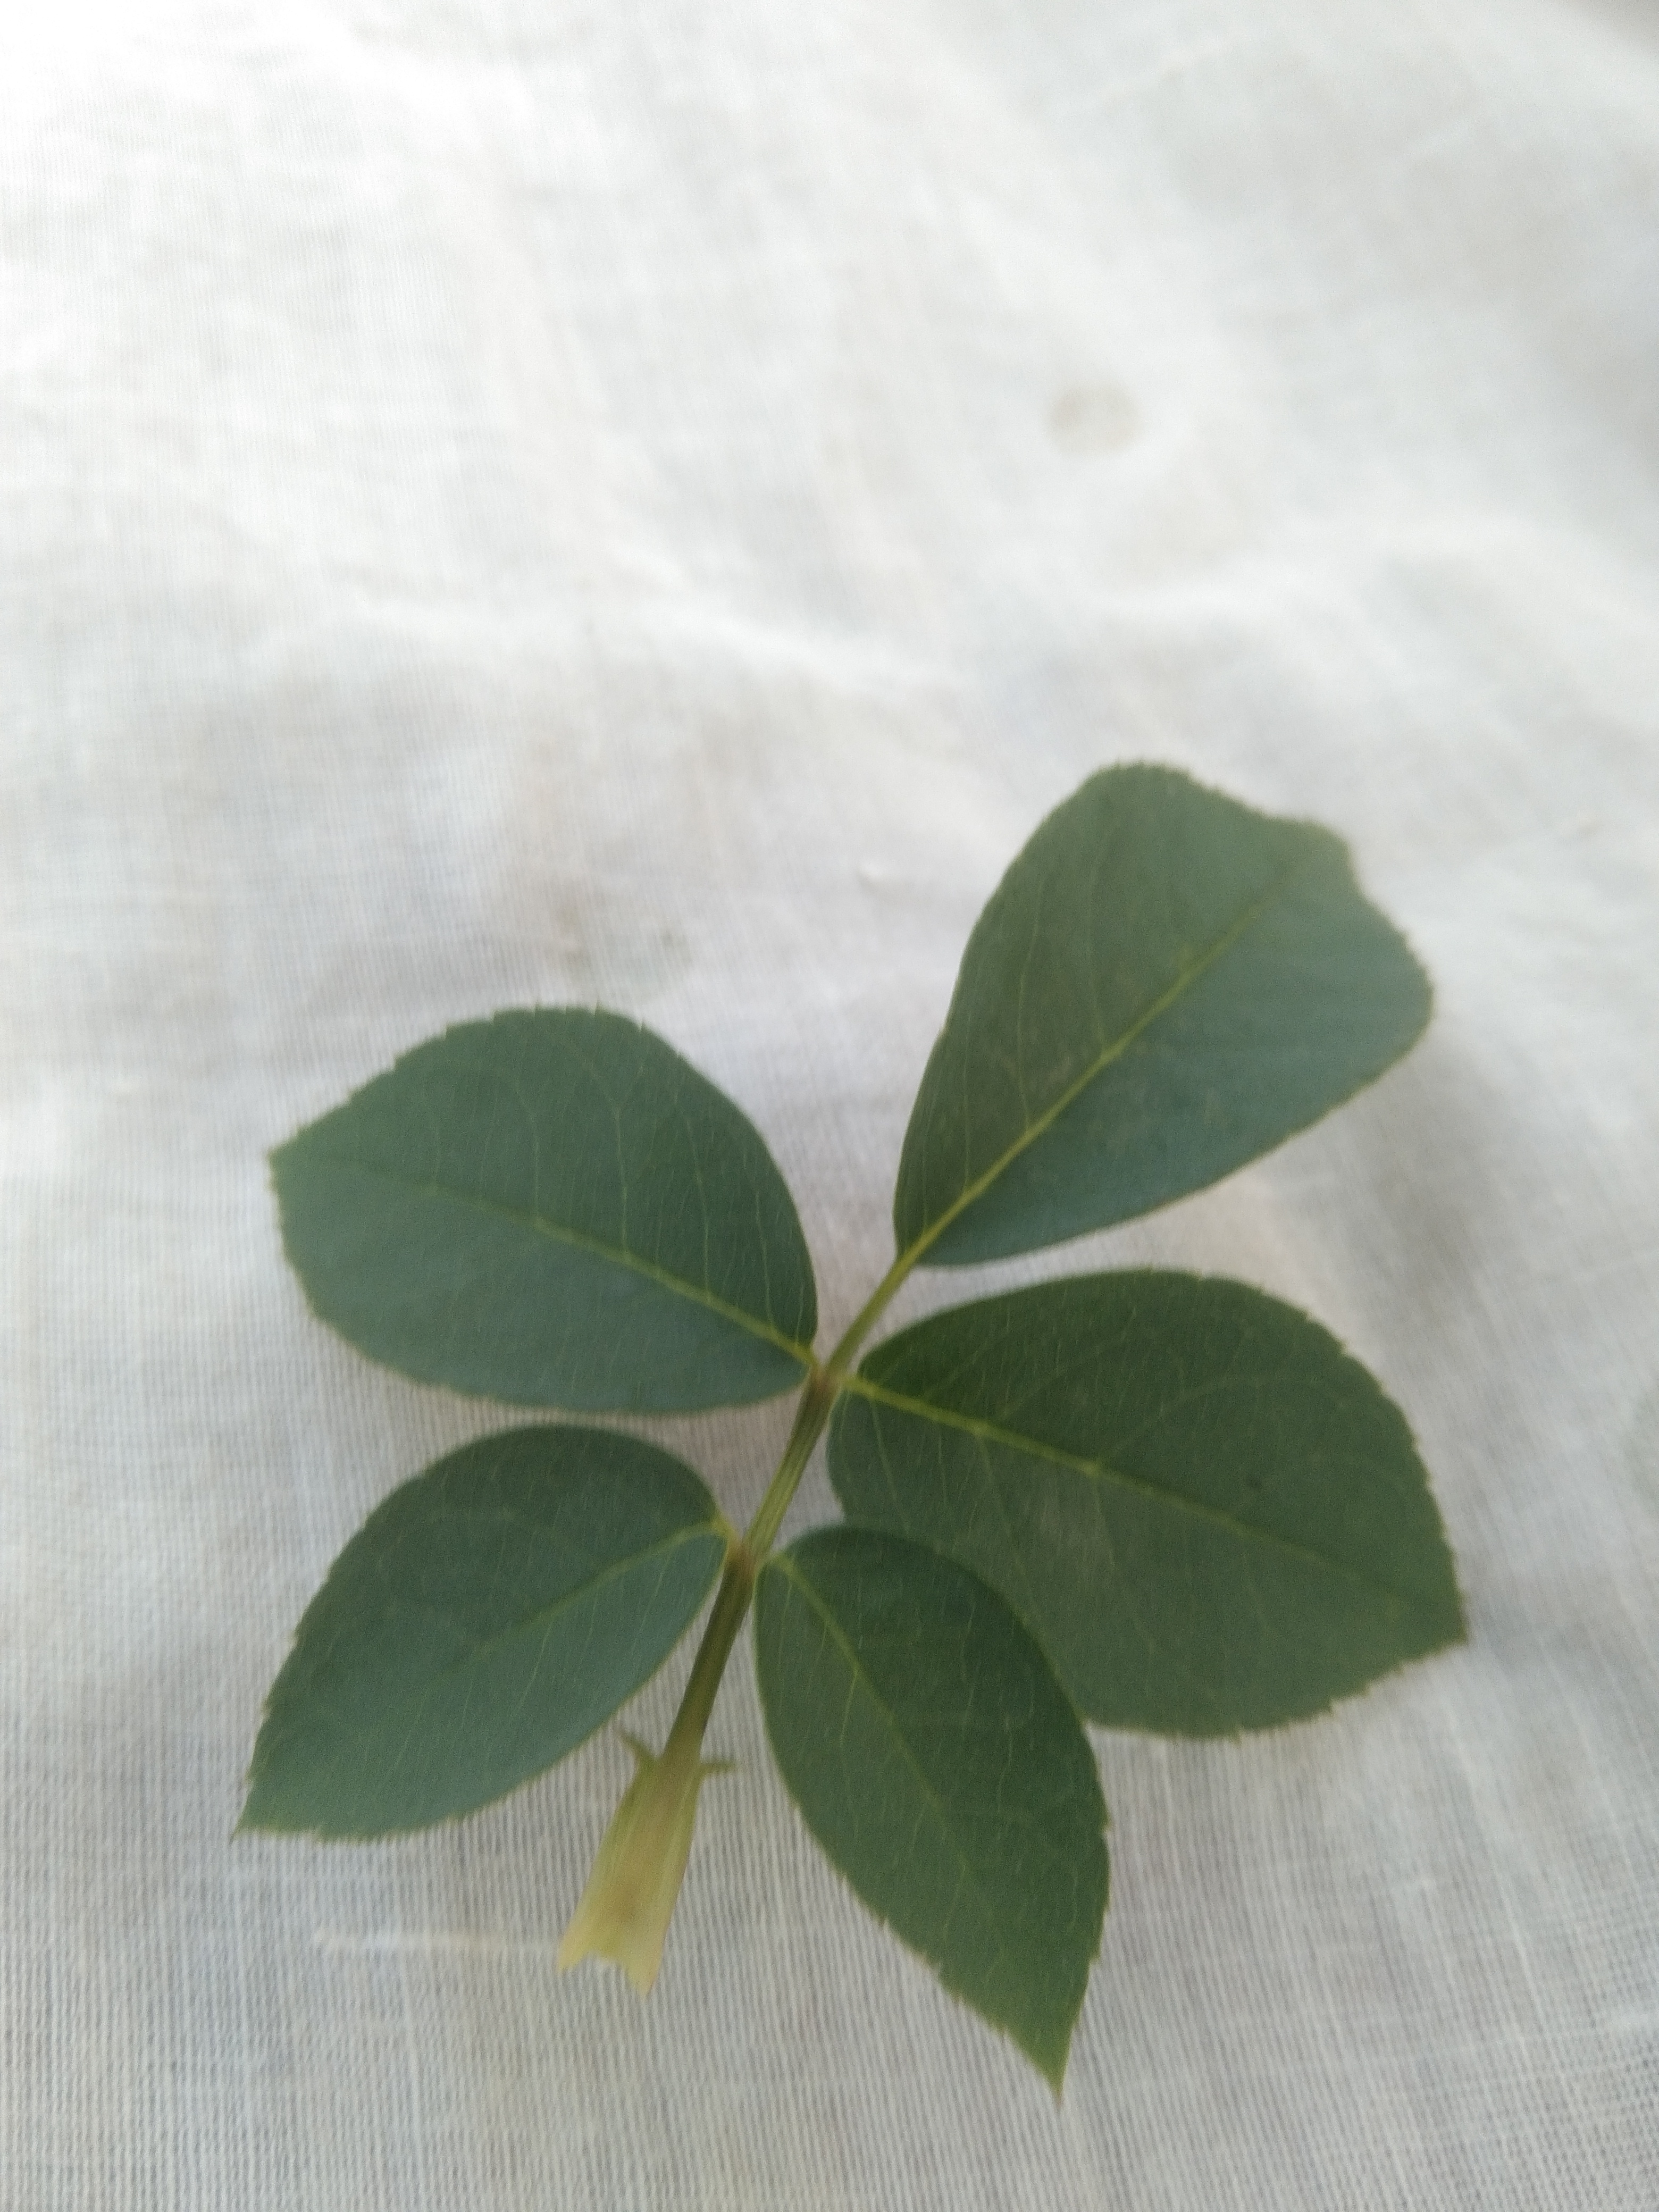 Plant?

rose
